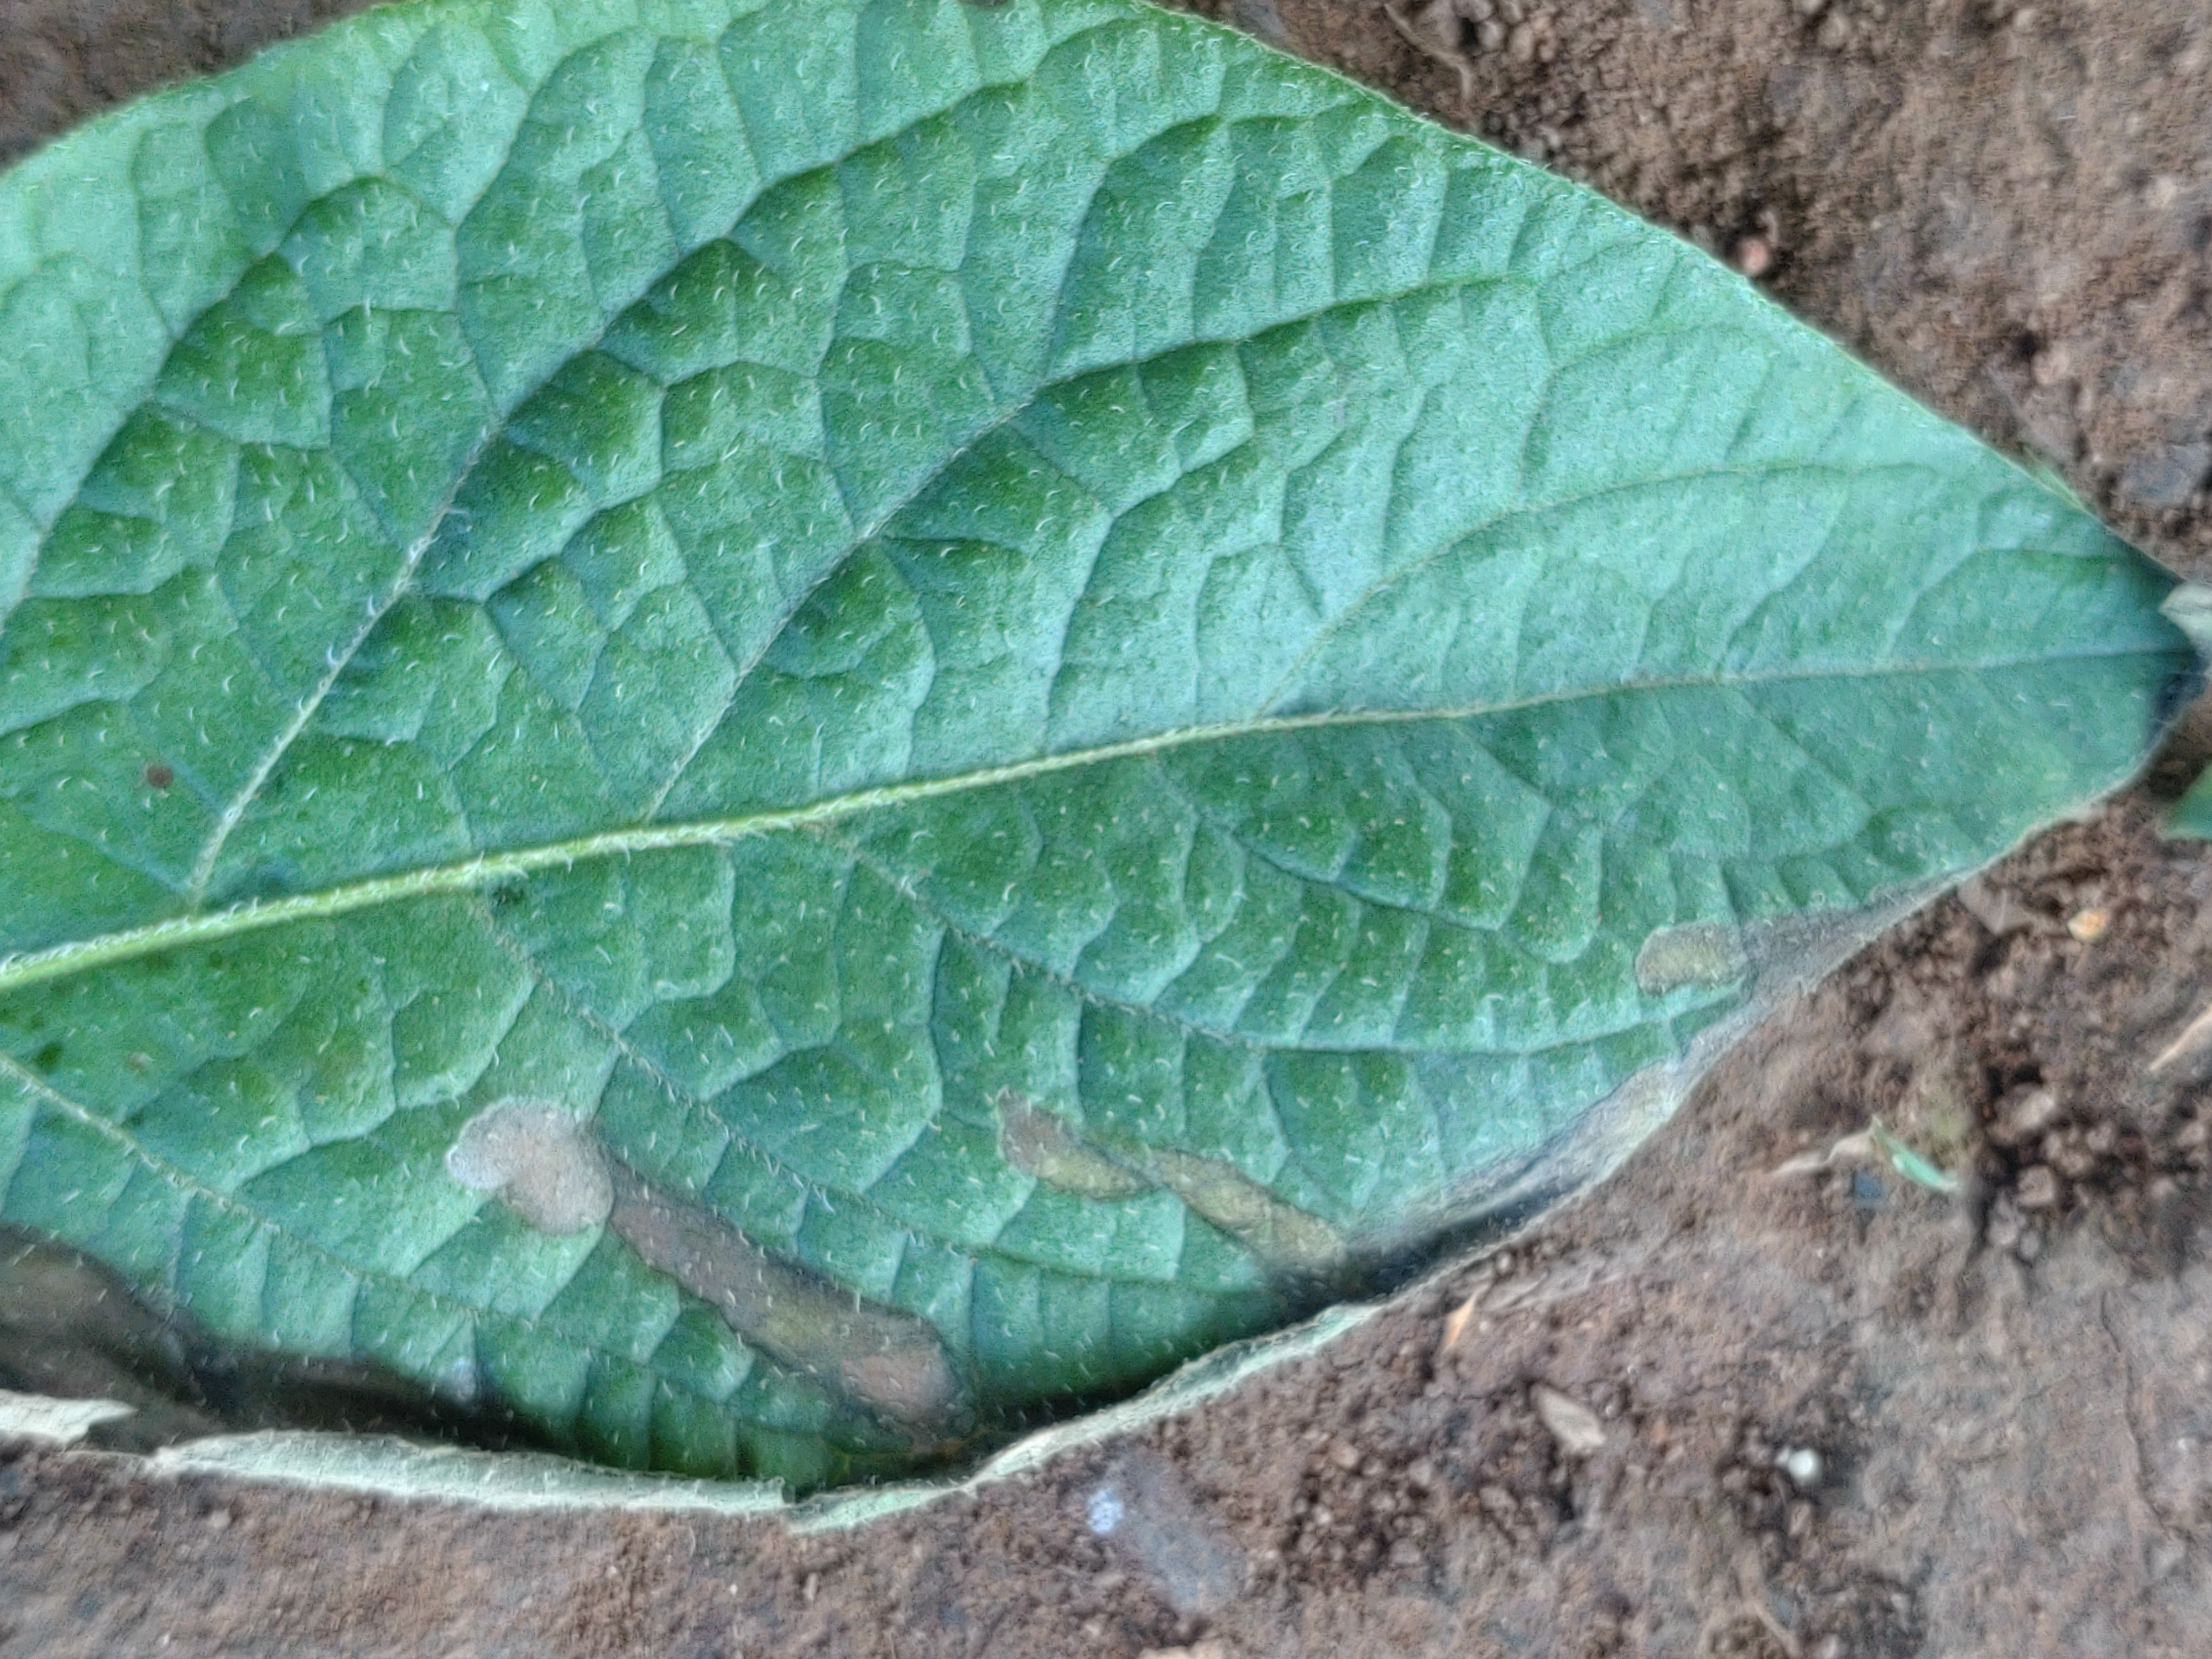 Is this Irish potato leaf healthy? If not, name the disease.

early blight
